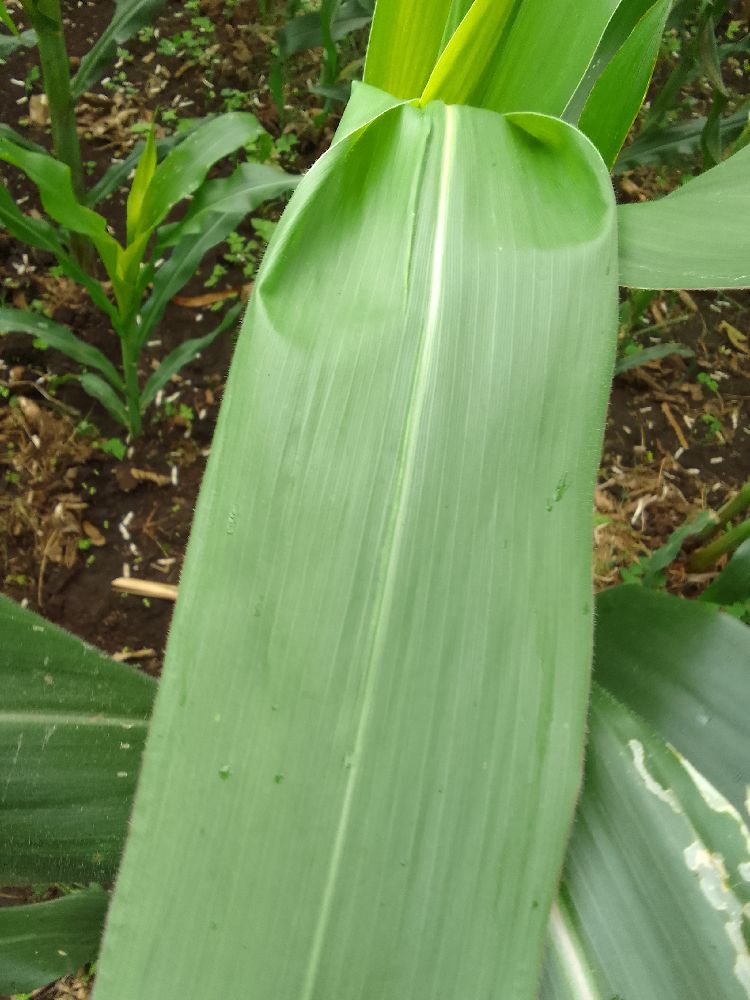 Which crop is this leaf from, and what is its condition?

maize, healthy
